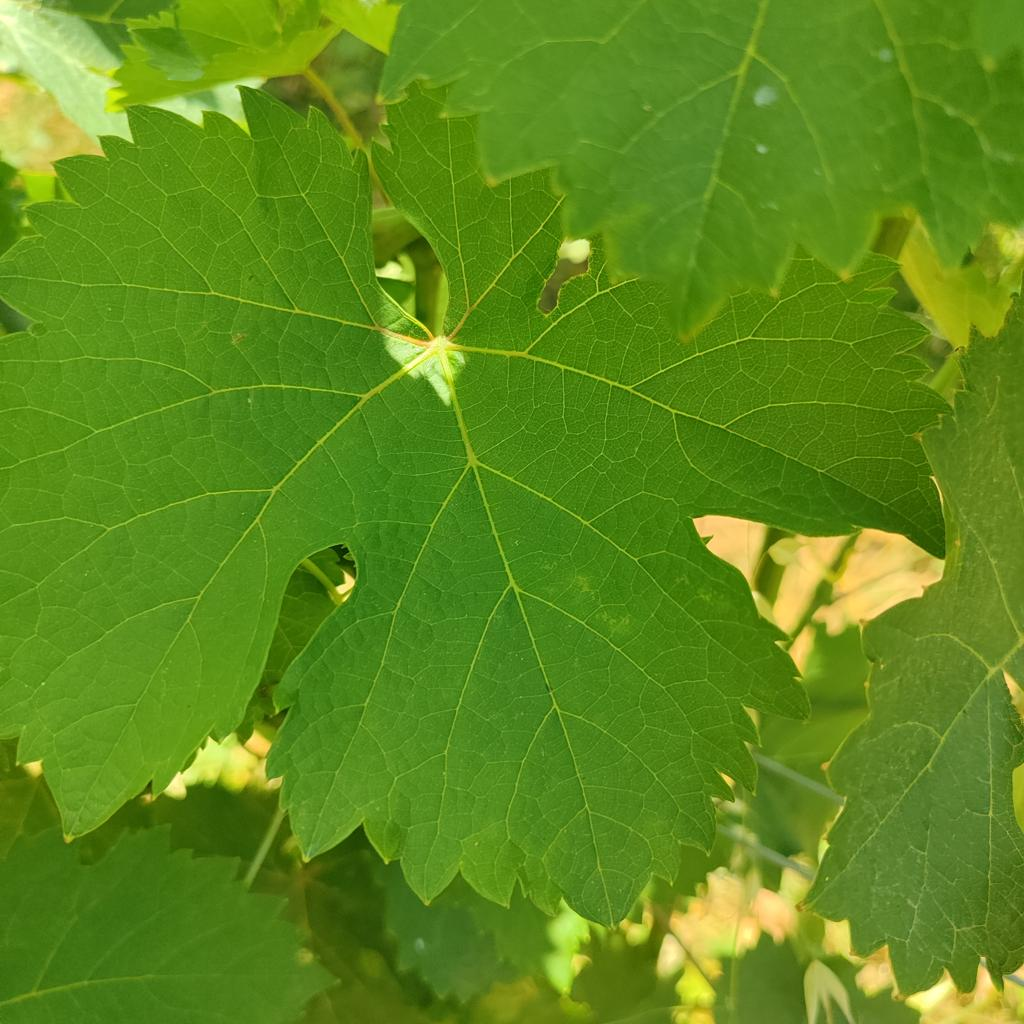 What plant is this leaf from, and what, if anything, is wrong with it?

grapevine, healthy
